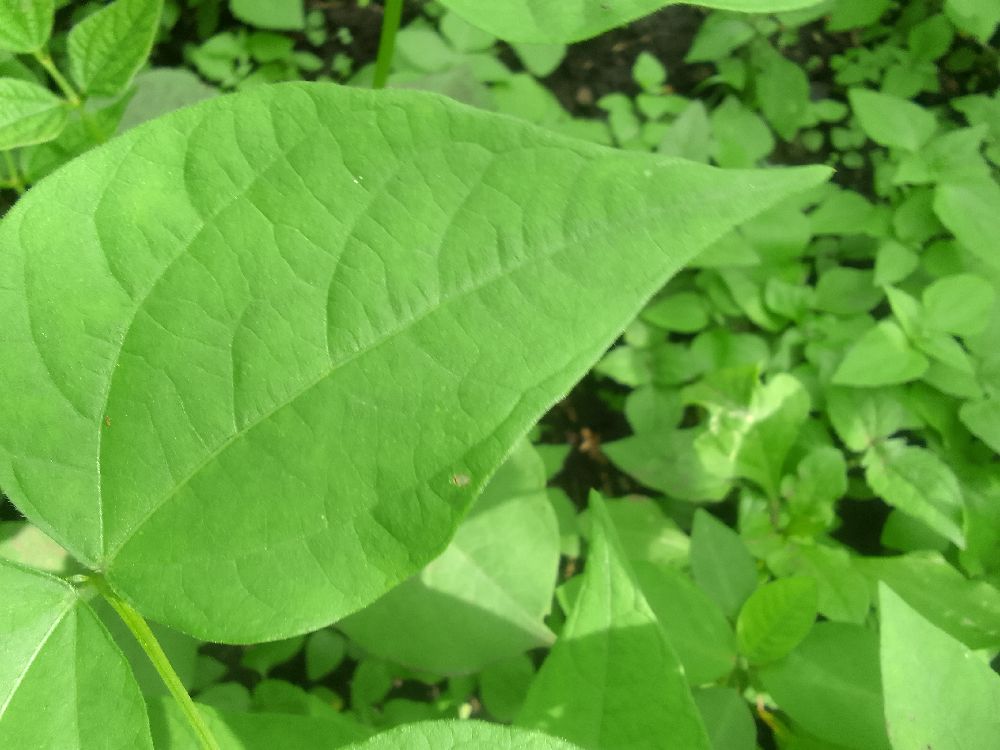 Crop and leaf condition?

common bean, healthy
